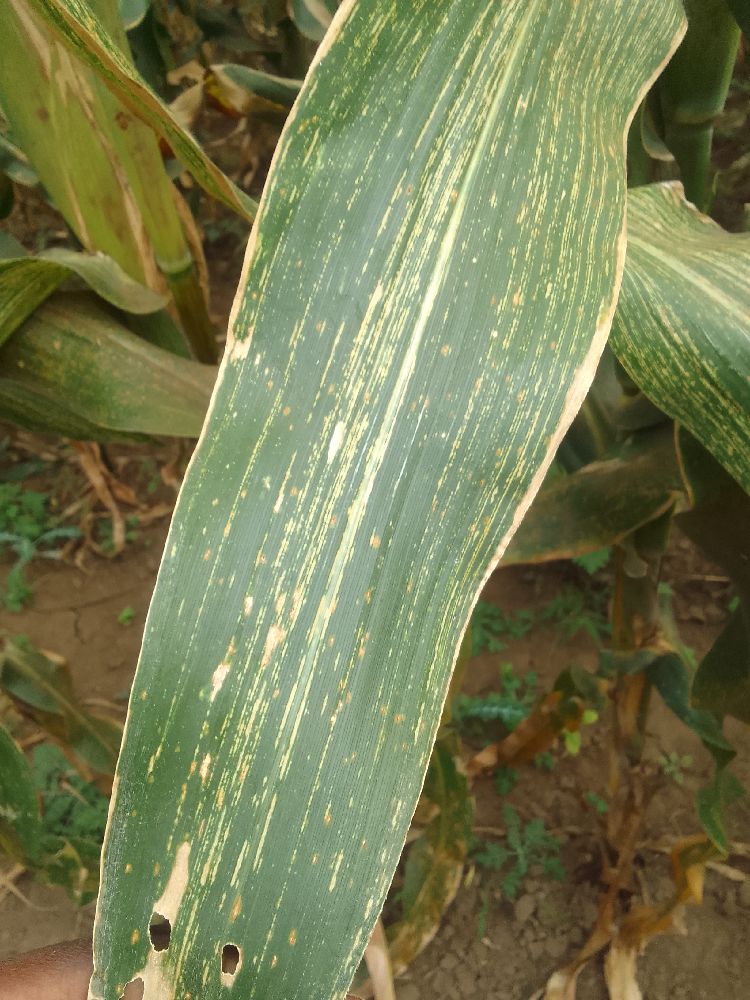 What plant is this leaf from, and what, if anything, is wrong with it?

maize, maize streak virus
